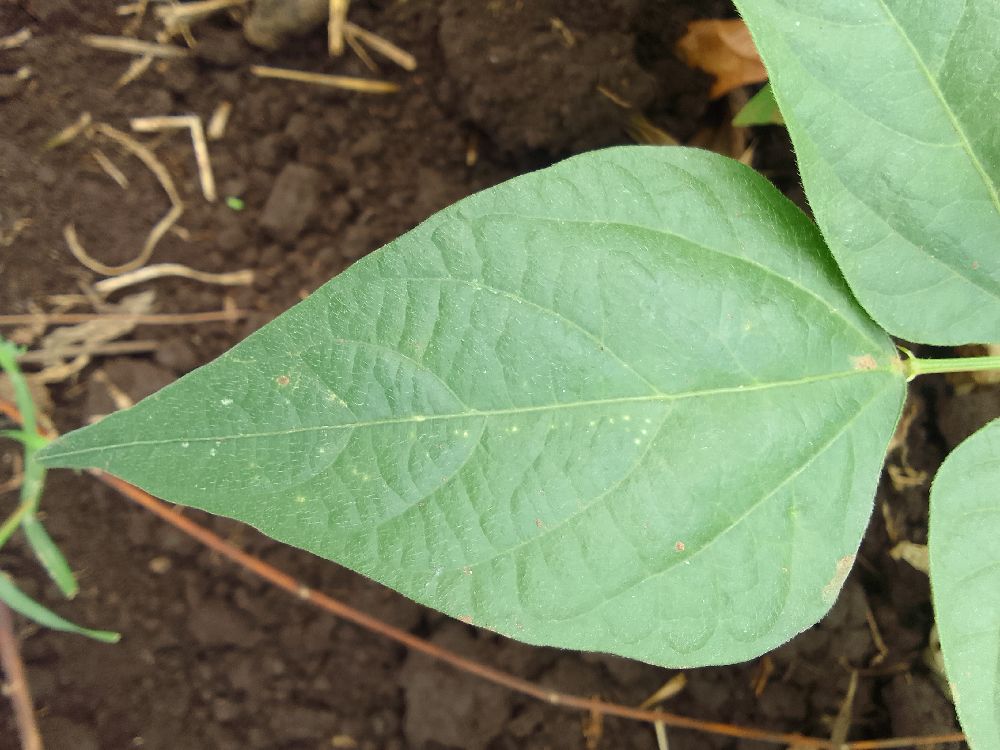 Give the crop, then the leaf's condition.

common bean, healthy
